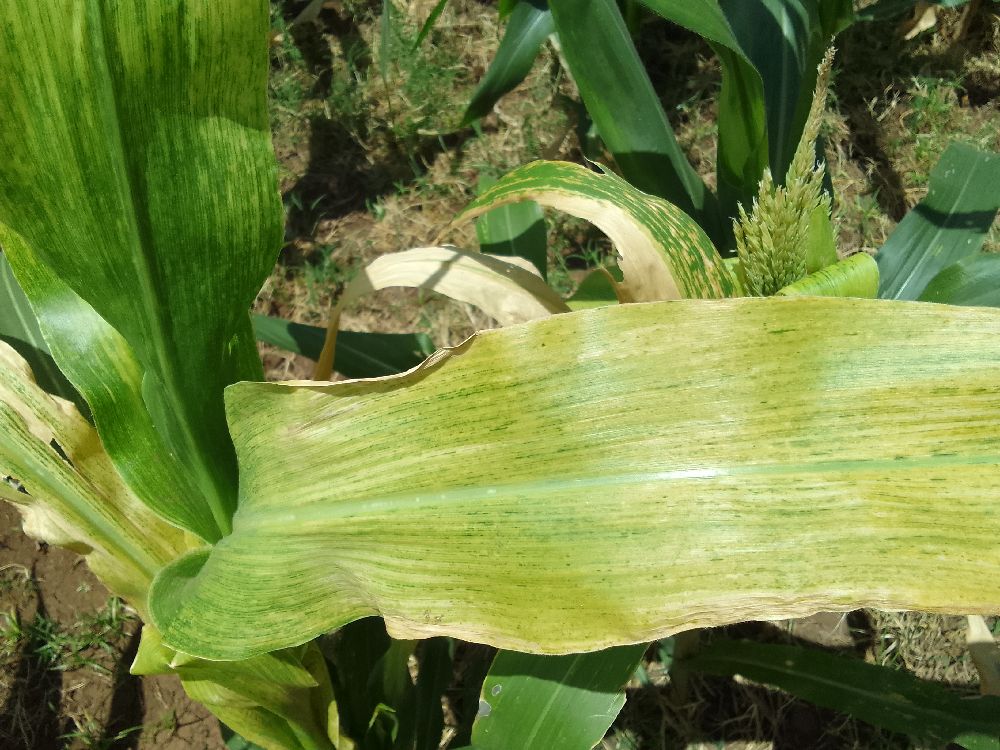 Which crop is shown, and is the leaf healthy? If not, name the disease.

maize, maize lethal necrosis
